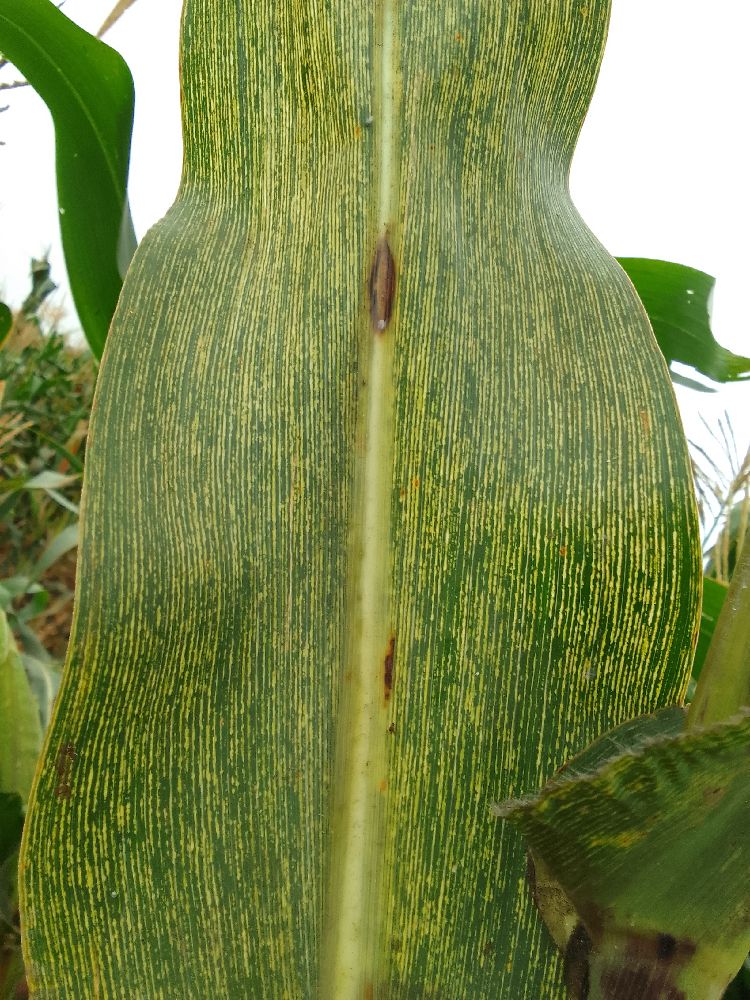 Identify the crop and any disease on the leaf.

maize, maize streak virus
